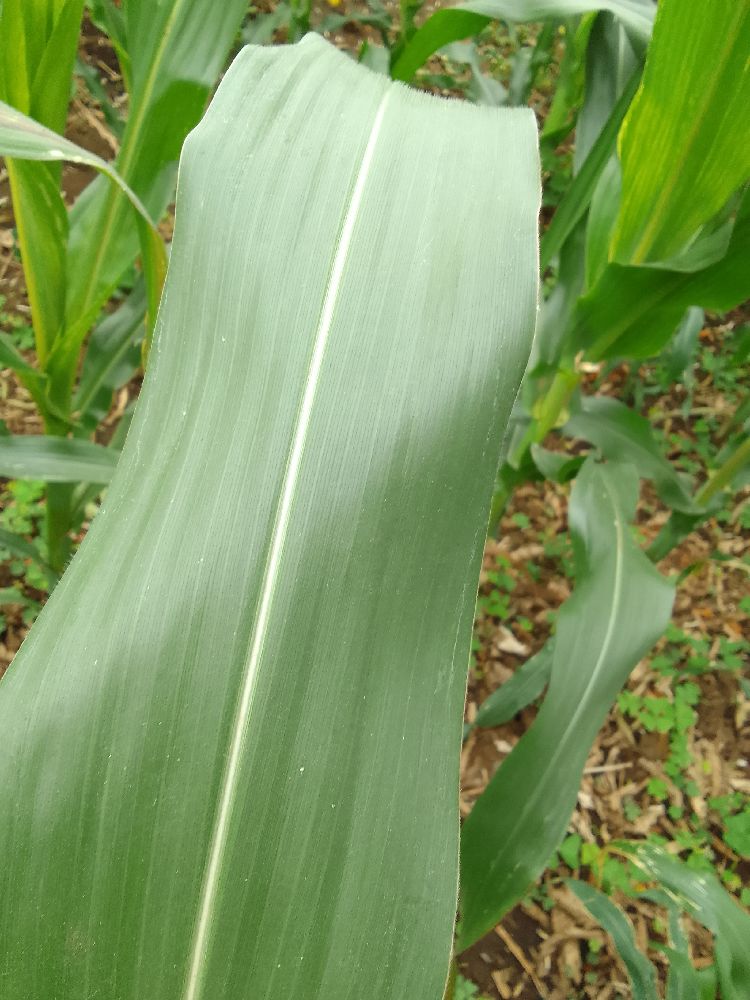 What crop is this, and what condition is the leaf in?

maize, healthy
